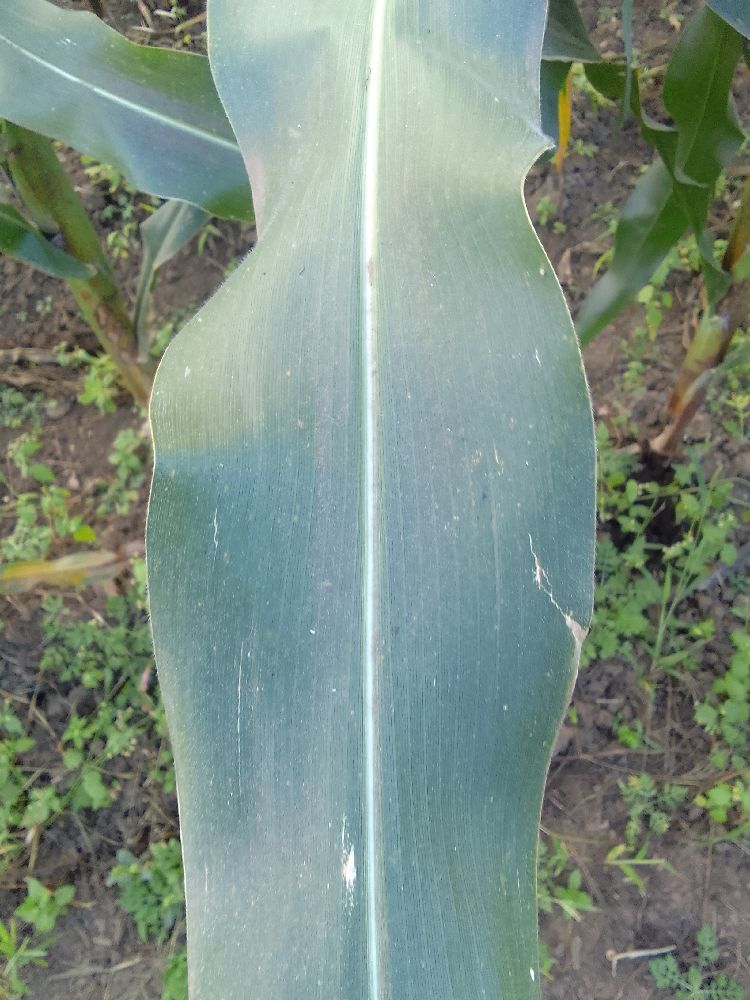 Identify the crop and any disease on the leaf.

maize, healthy
